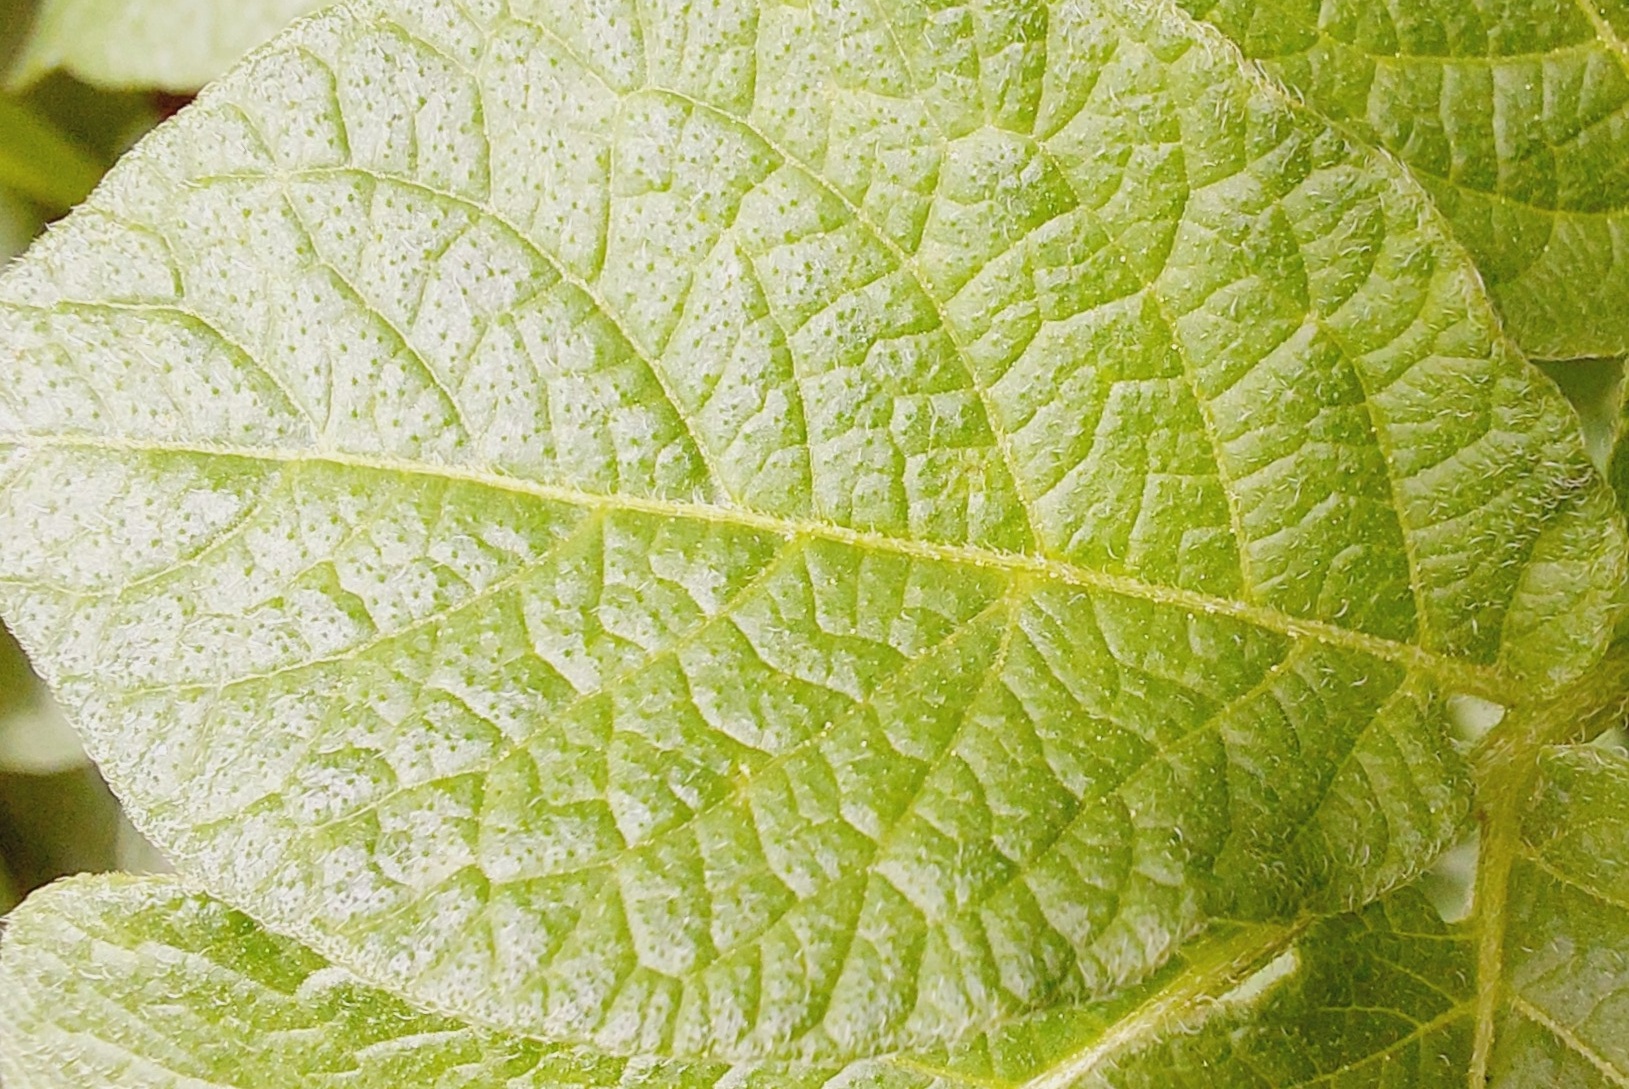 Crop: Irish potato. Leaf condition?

healthy
